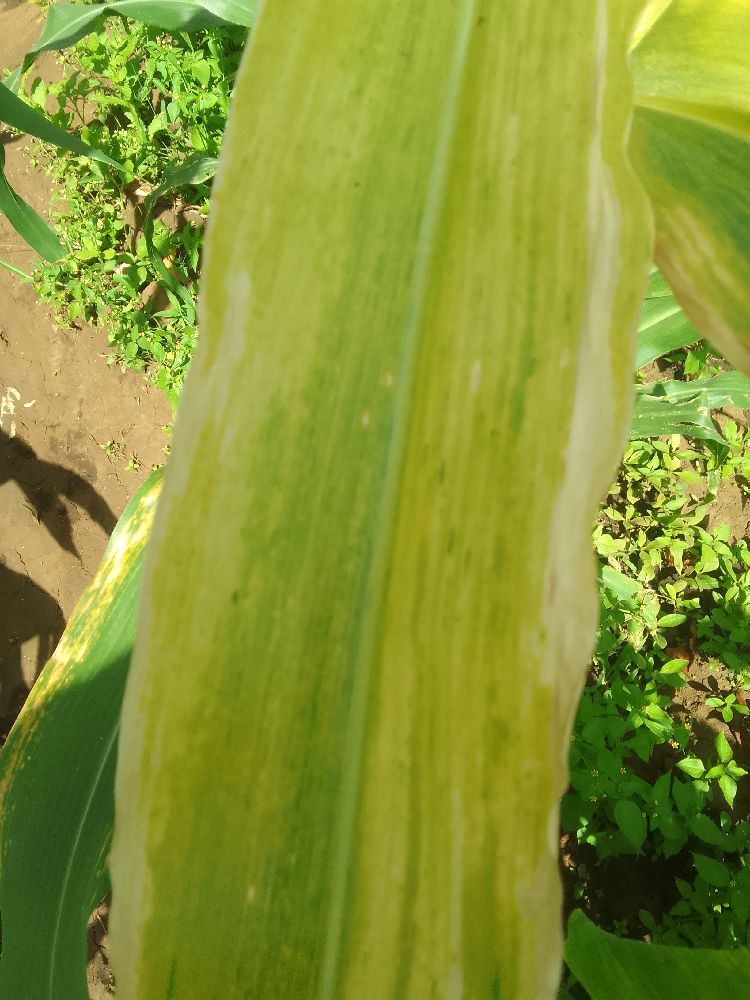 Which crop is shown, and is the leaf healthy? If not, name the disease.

maize, maize lethal necrosis
